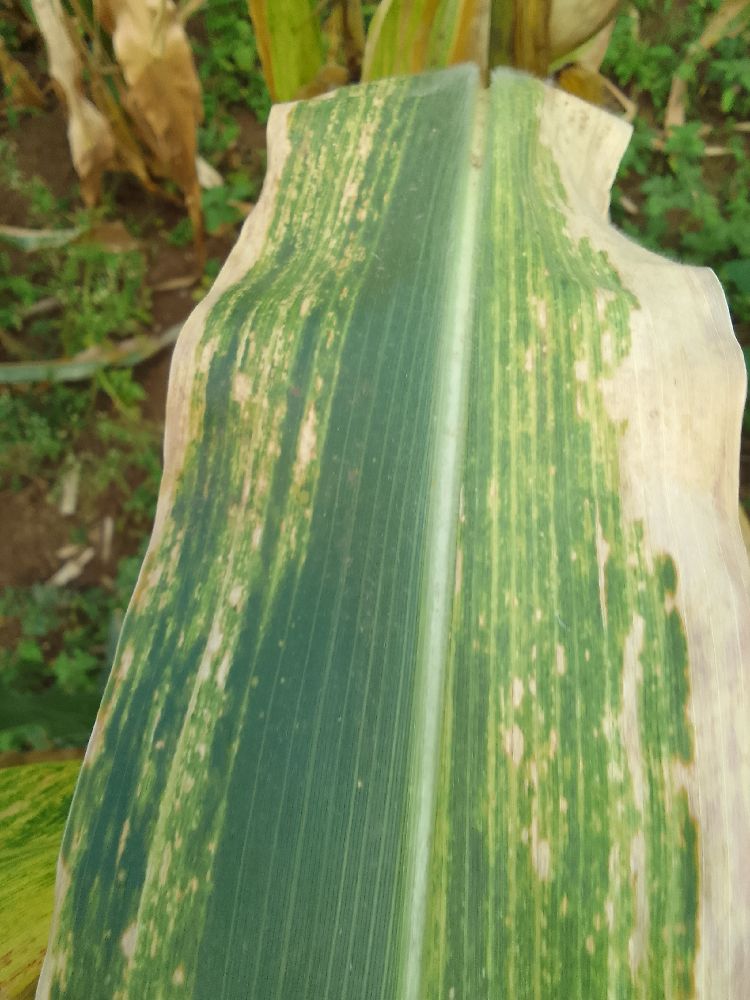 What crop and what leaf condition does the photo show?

maize, maize lethal necrosis
